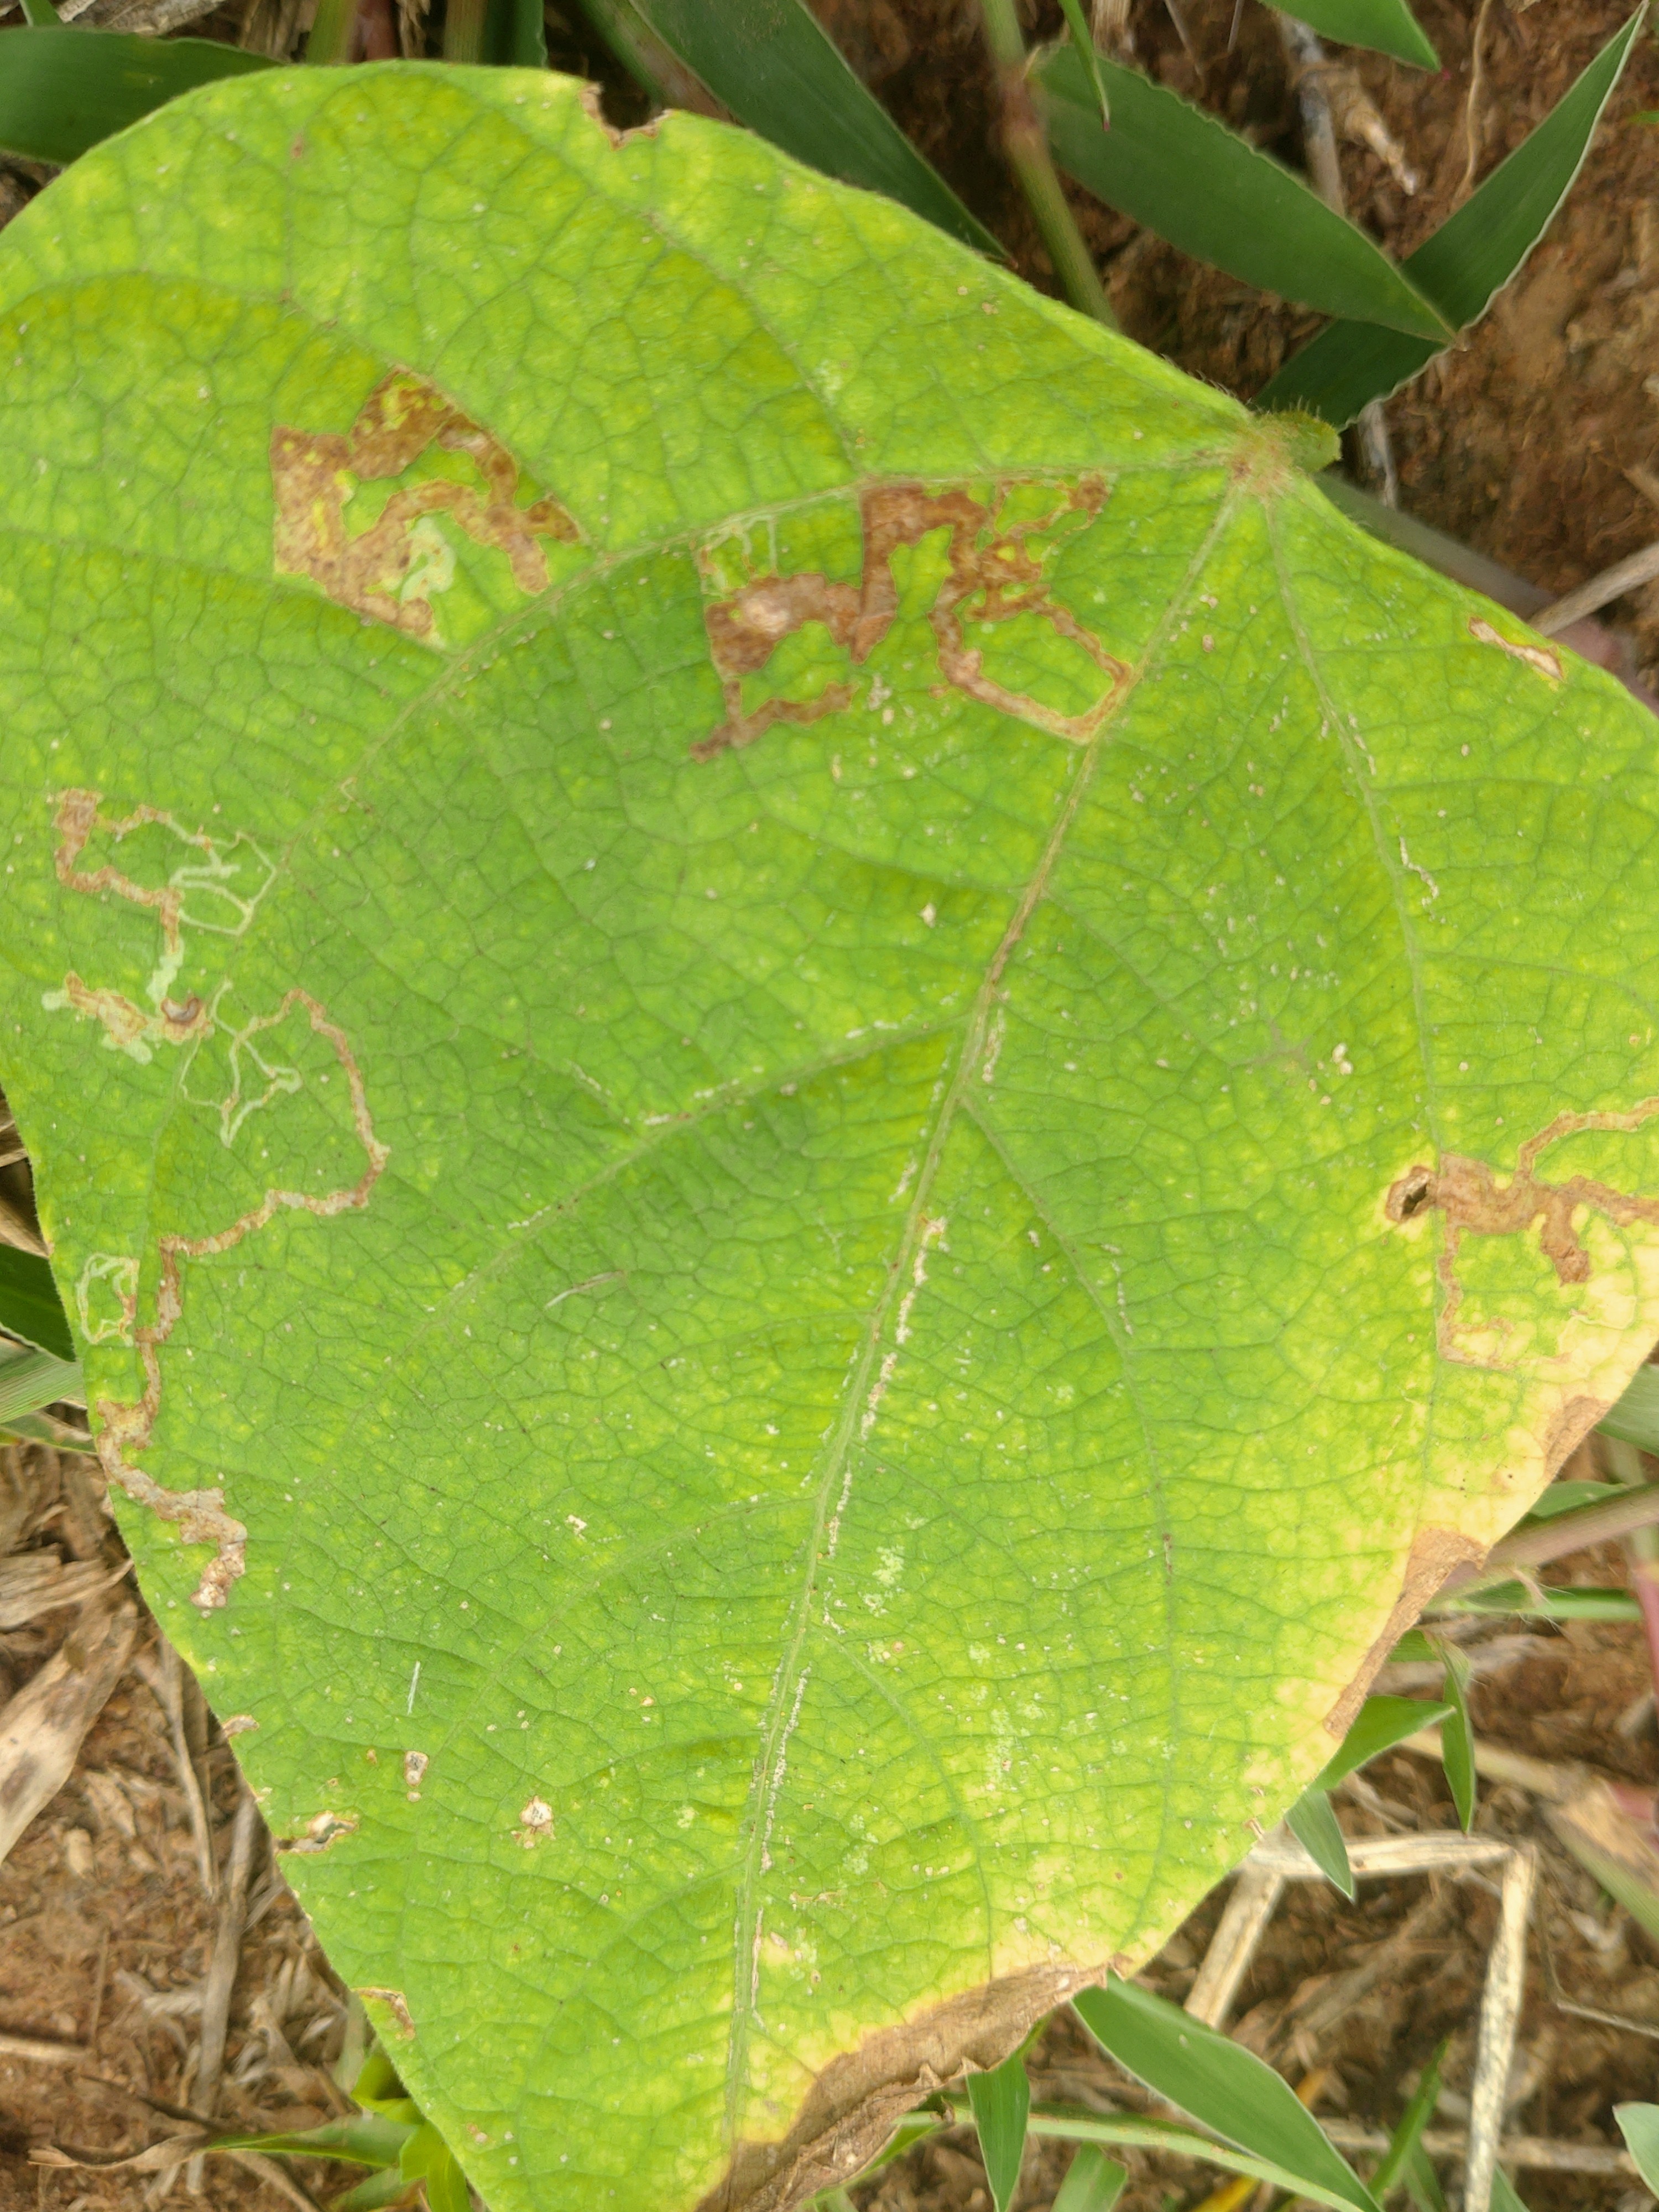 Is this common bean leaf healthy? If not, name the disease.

rust
